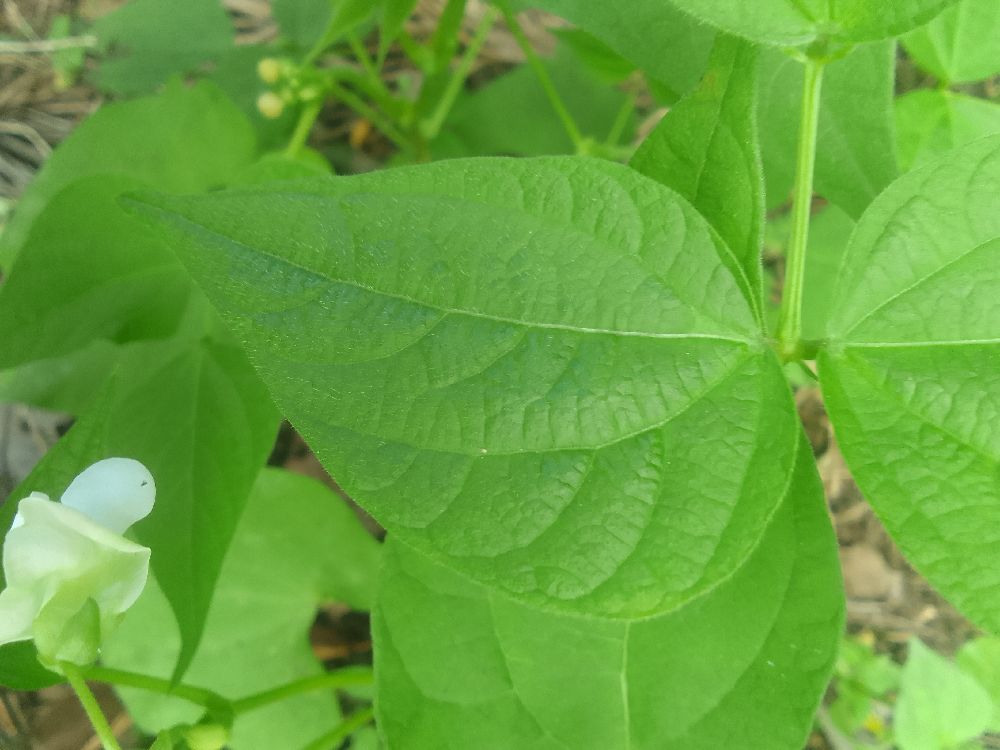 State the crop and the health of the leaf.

common bean, healthy
